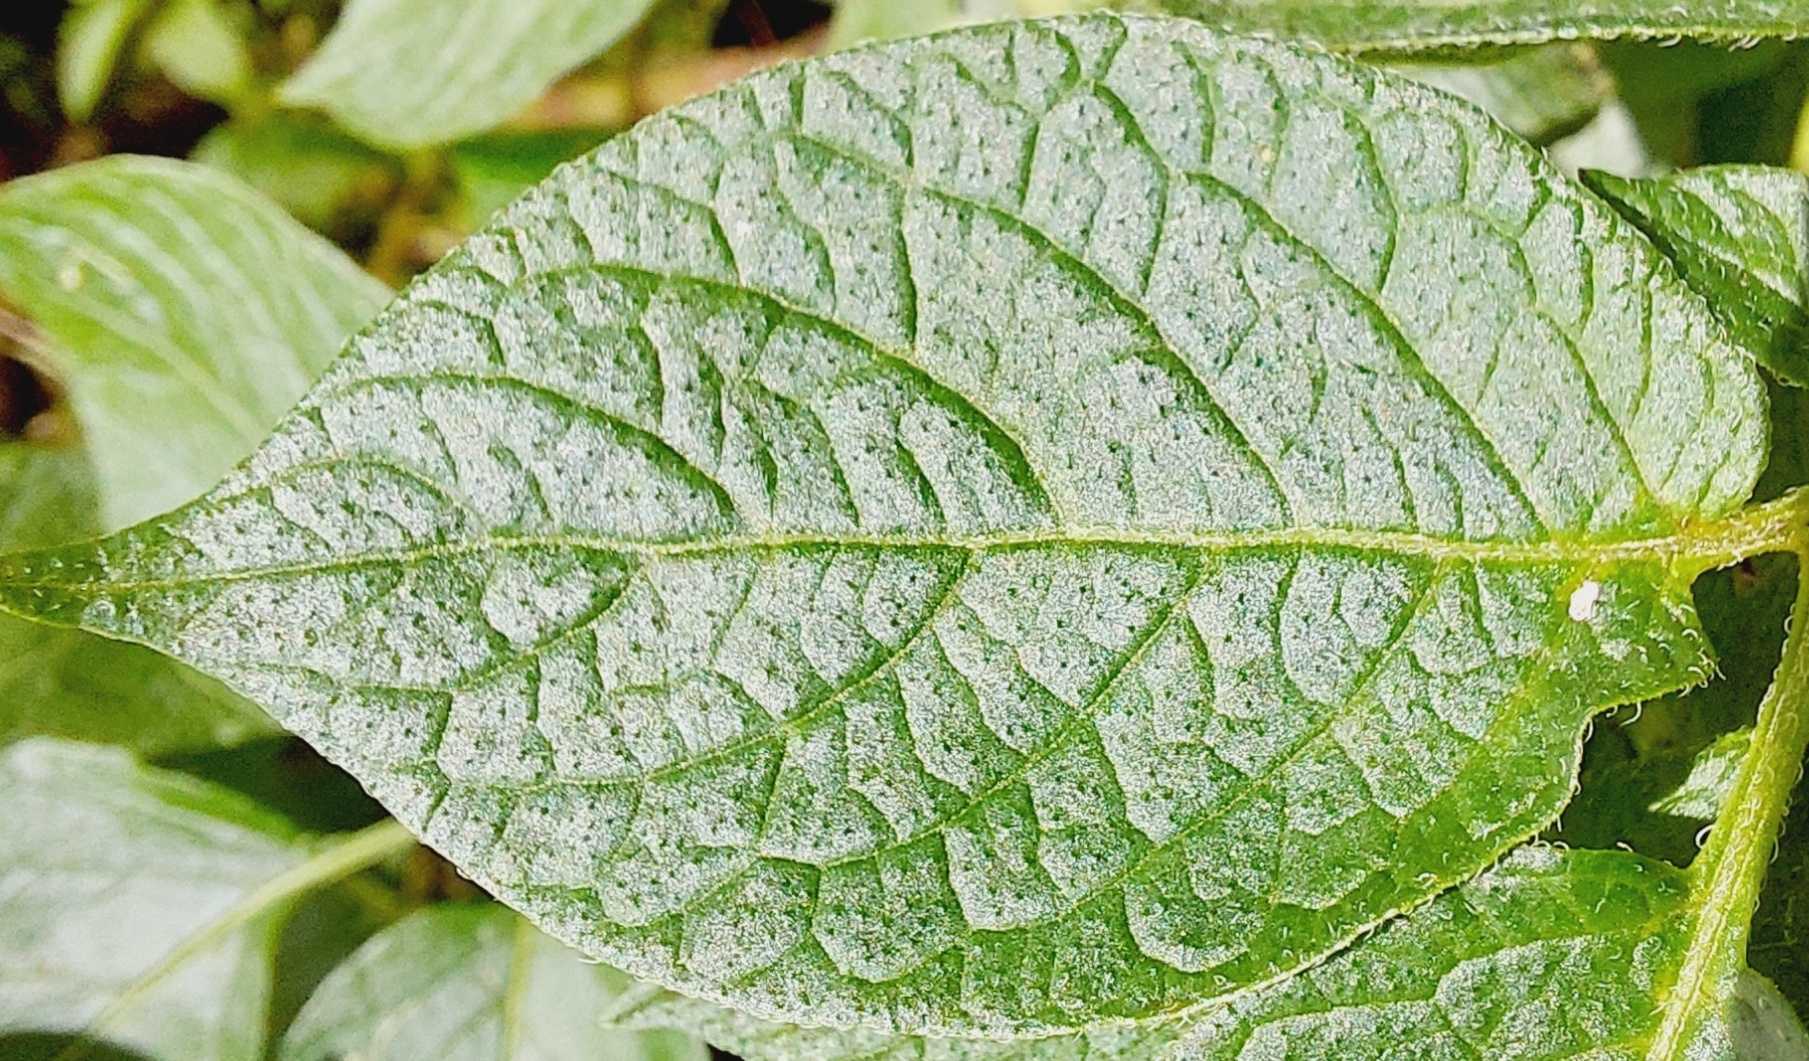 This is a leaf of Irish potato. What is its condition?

healthy
